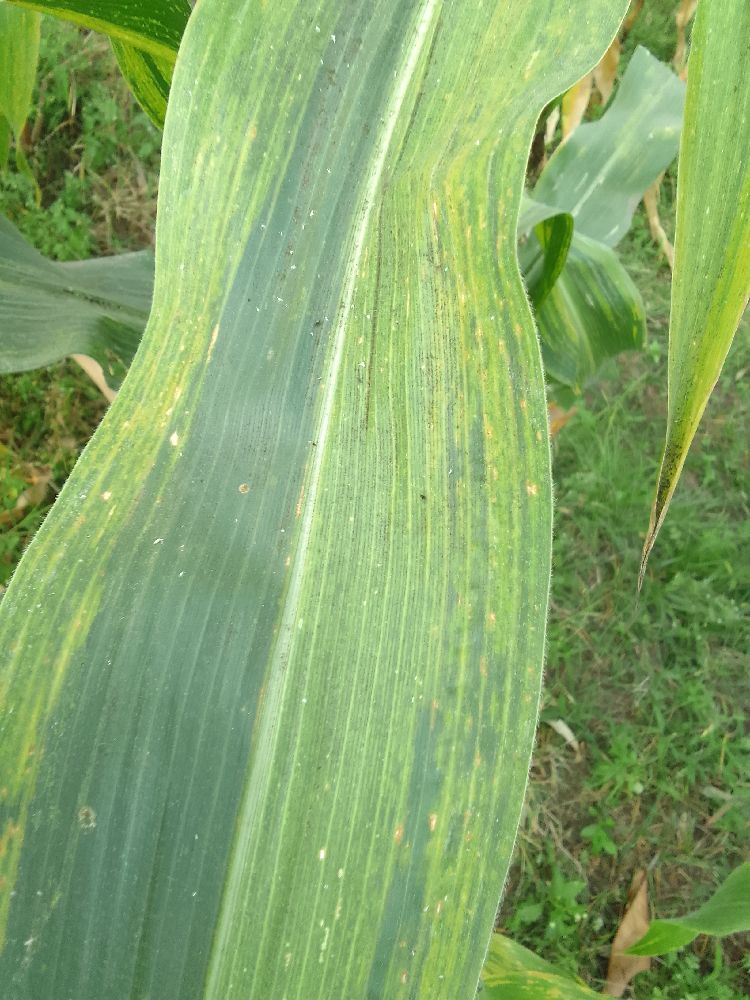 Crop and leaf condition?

maize, maize lethal necrosis
